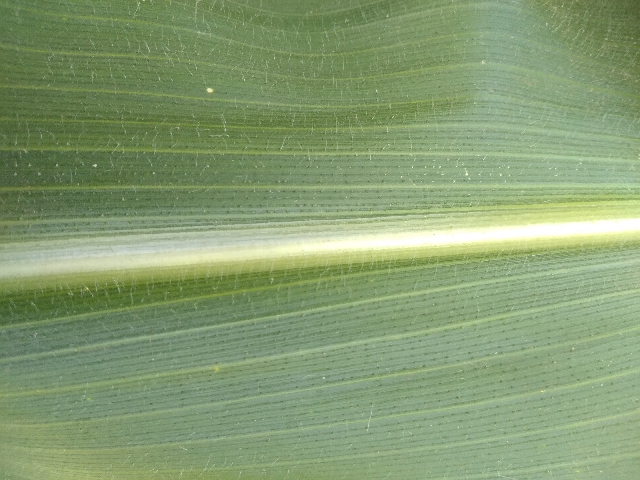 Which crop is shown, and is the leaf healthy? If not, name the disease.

maize, healthy
